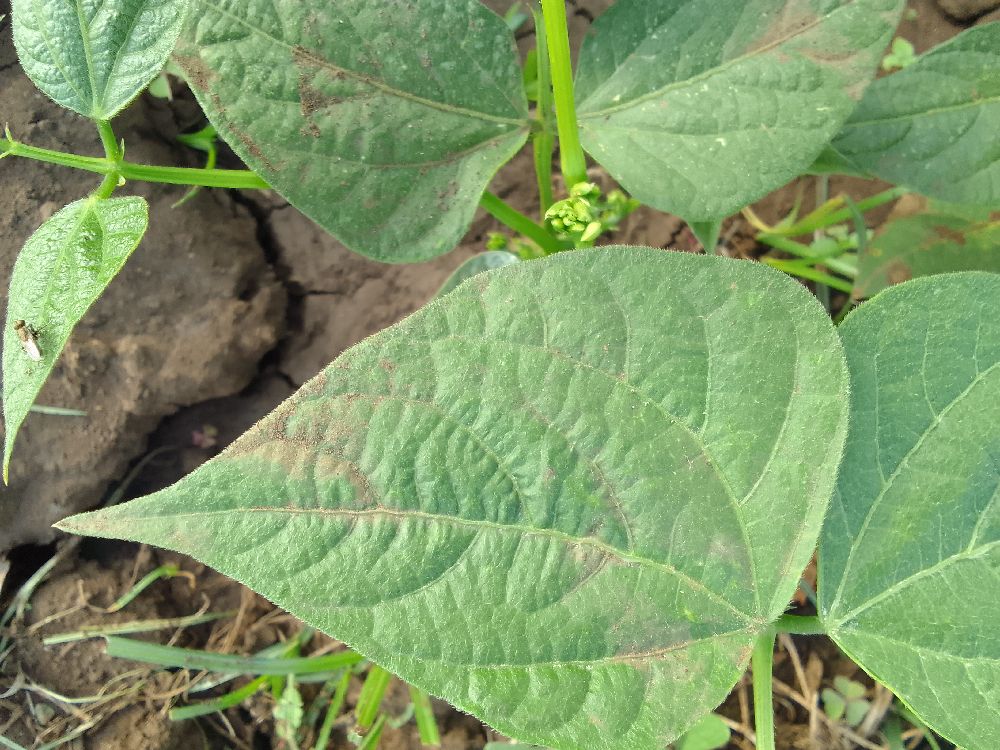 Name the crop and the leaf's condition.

common bean, healthy
